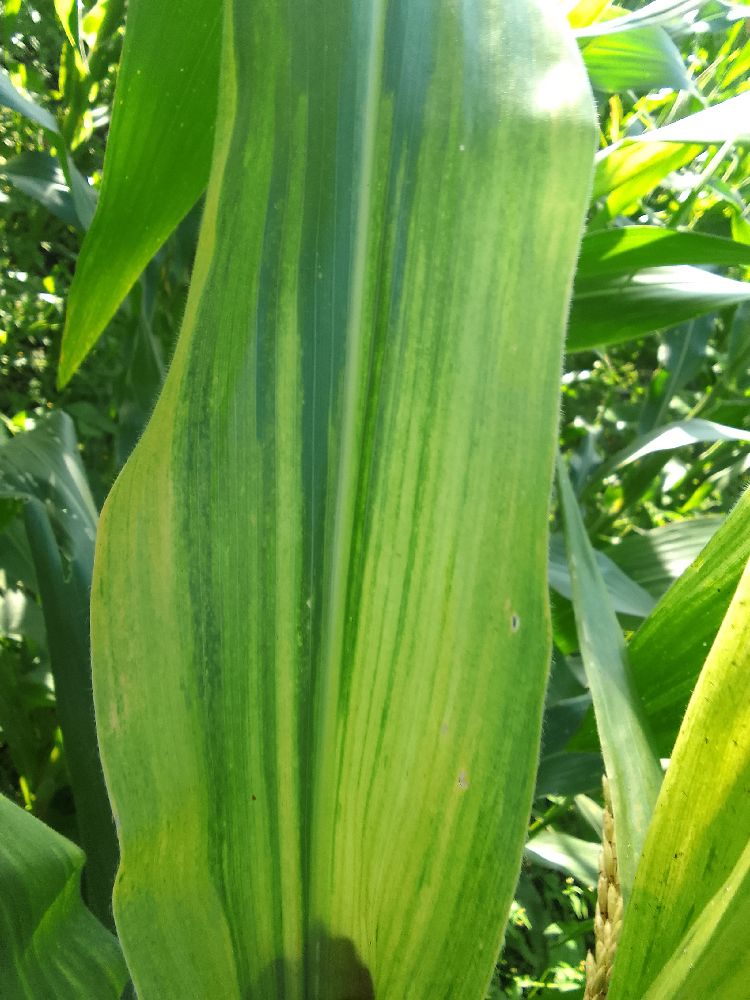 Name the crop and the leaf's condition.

maize, maize lethal necrosis
